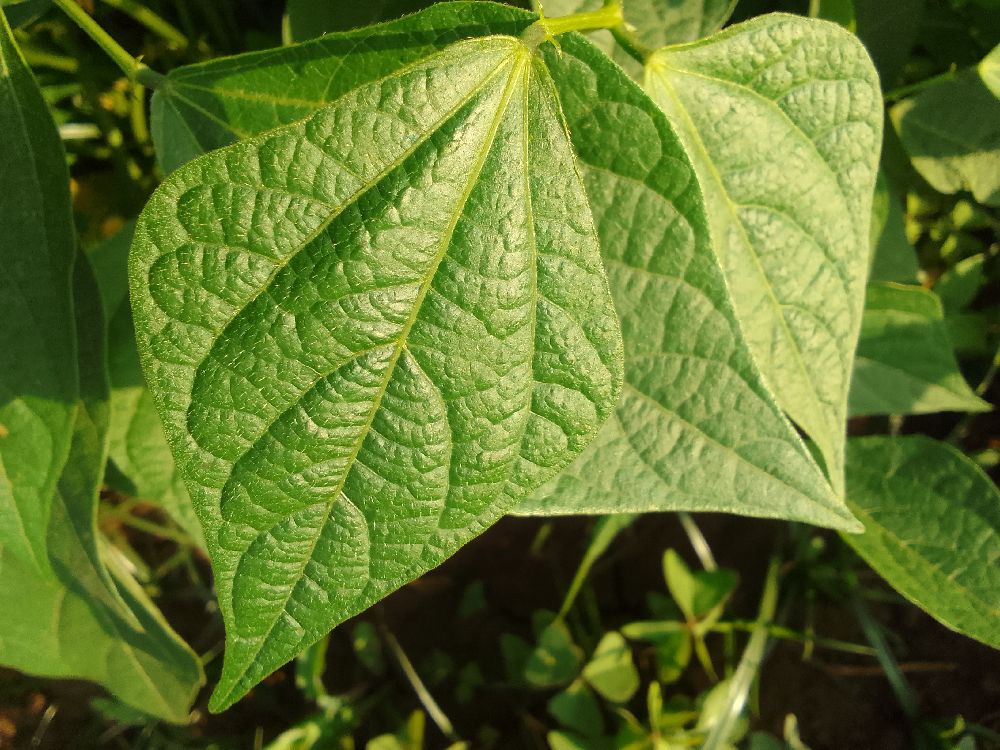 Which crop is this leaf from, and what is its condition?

common bean, healthy
